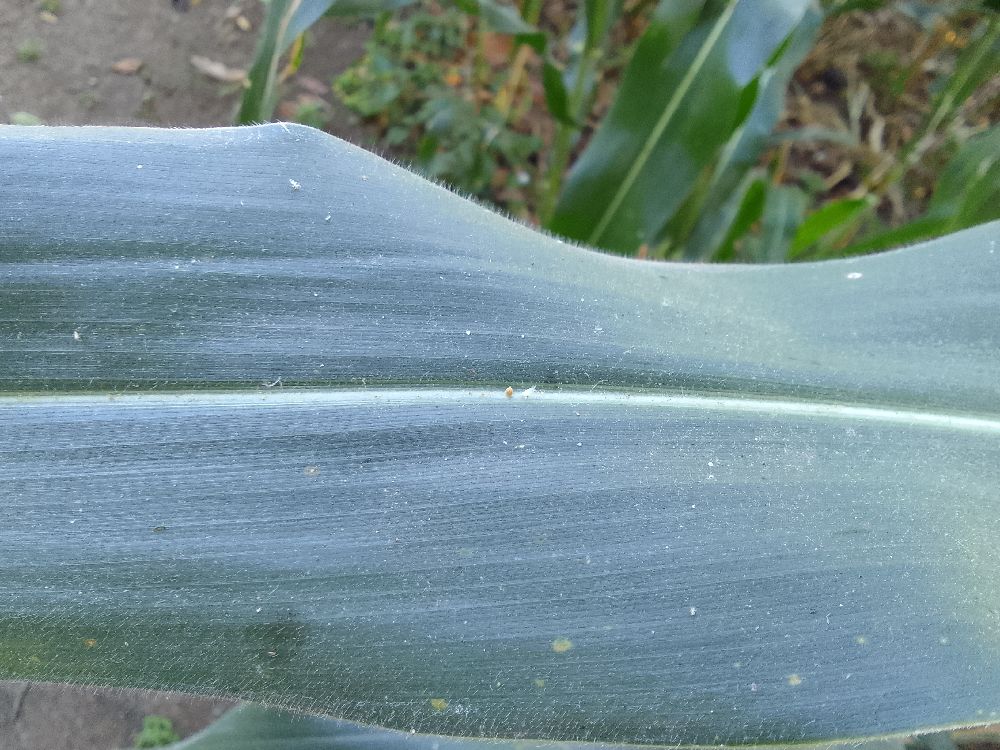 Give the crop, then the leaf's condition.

maize, healthy
